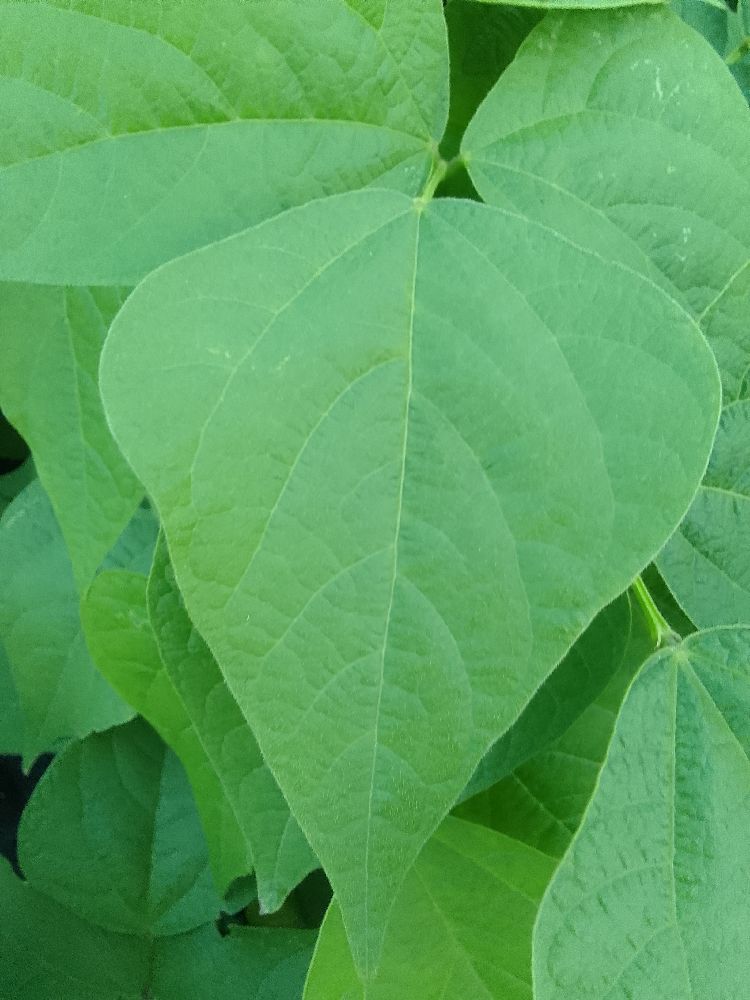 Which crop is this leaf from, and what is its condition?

common bean, healthy
